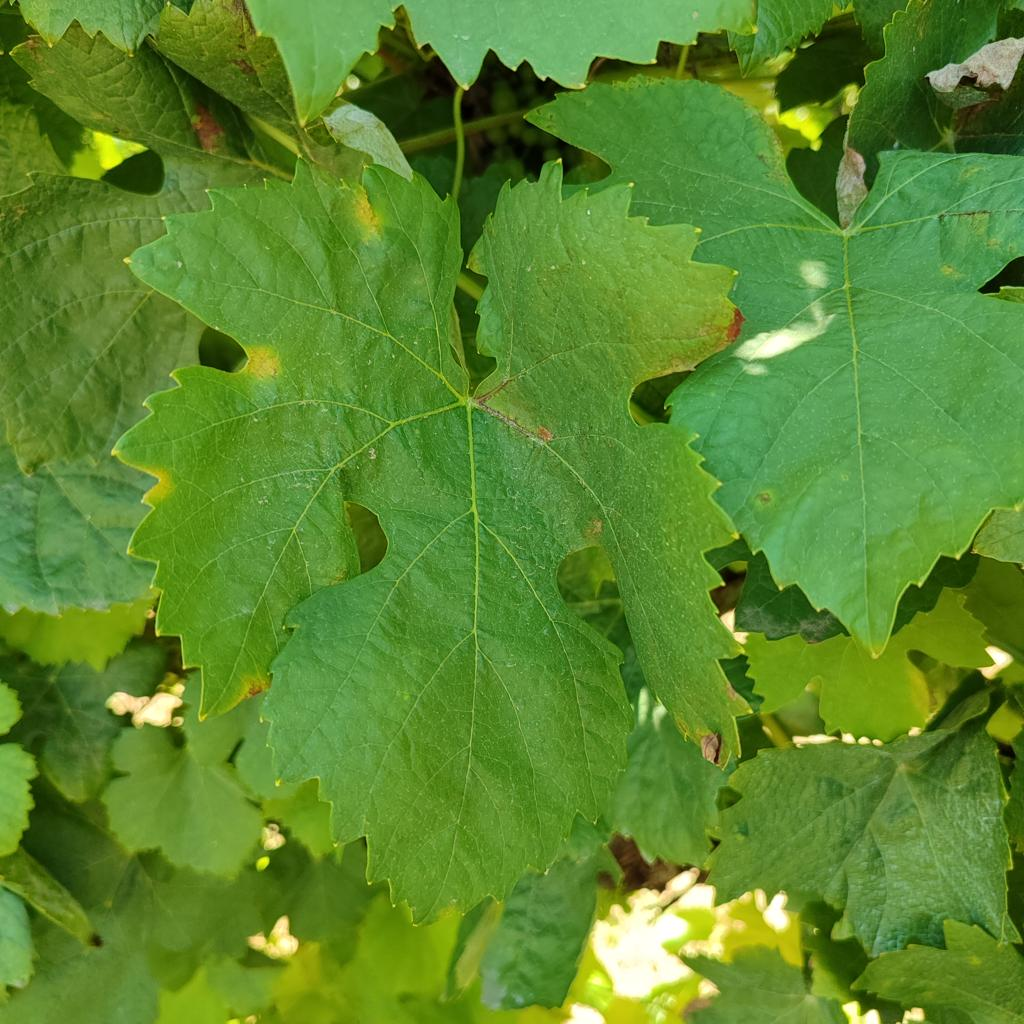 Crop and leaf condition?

grapevine, downy mildew
